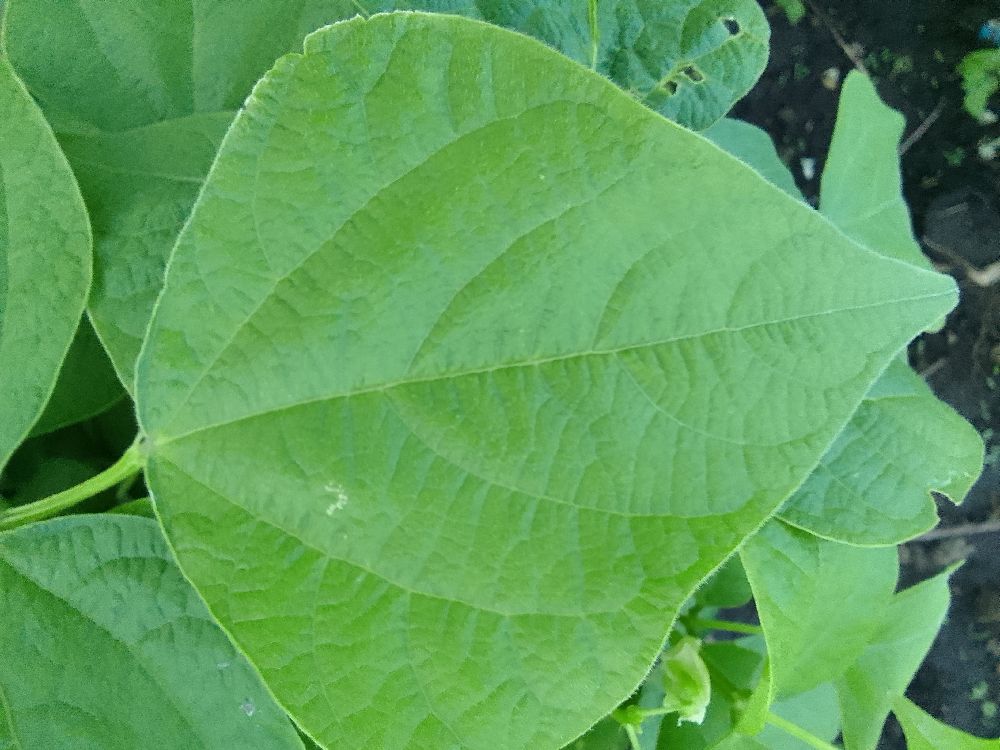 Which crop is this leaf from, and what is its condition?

common bean, healthy
